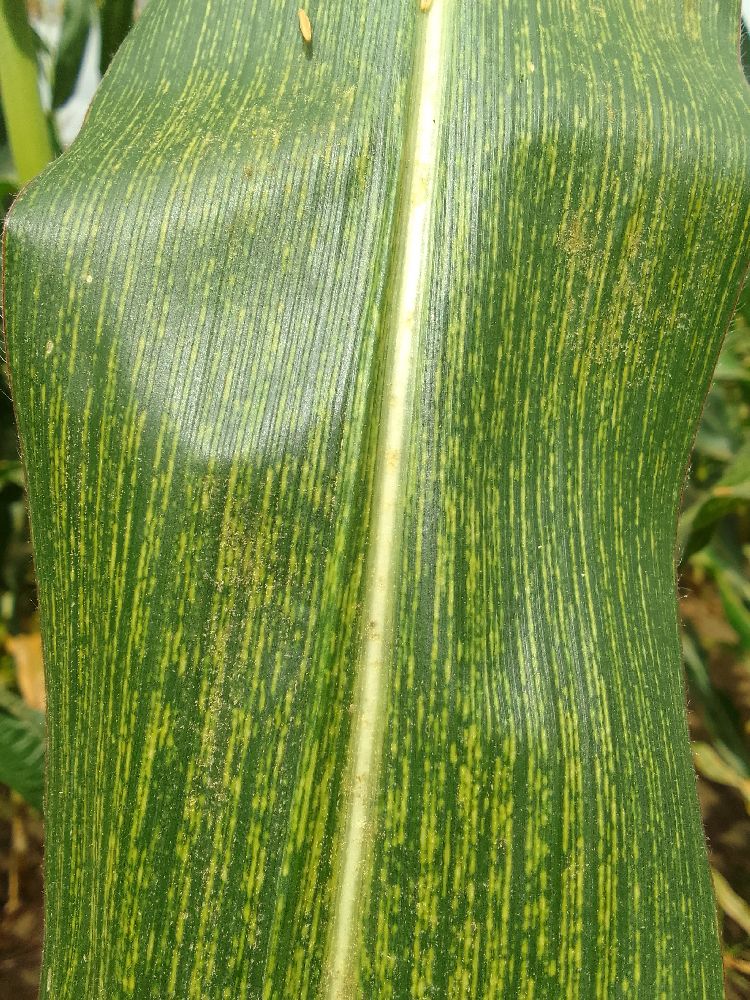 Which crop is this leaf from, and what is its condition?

maize, maize streak virus
